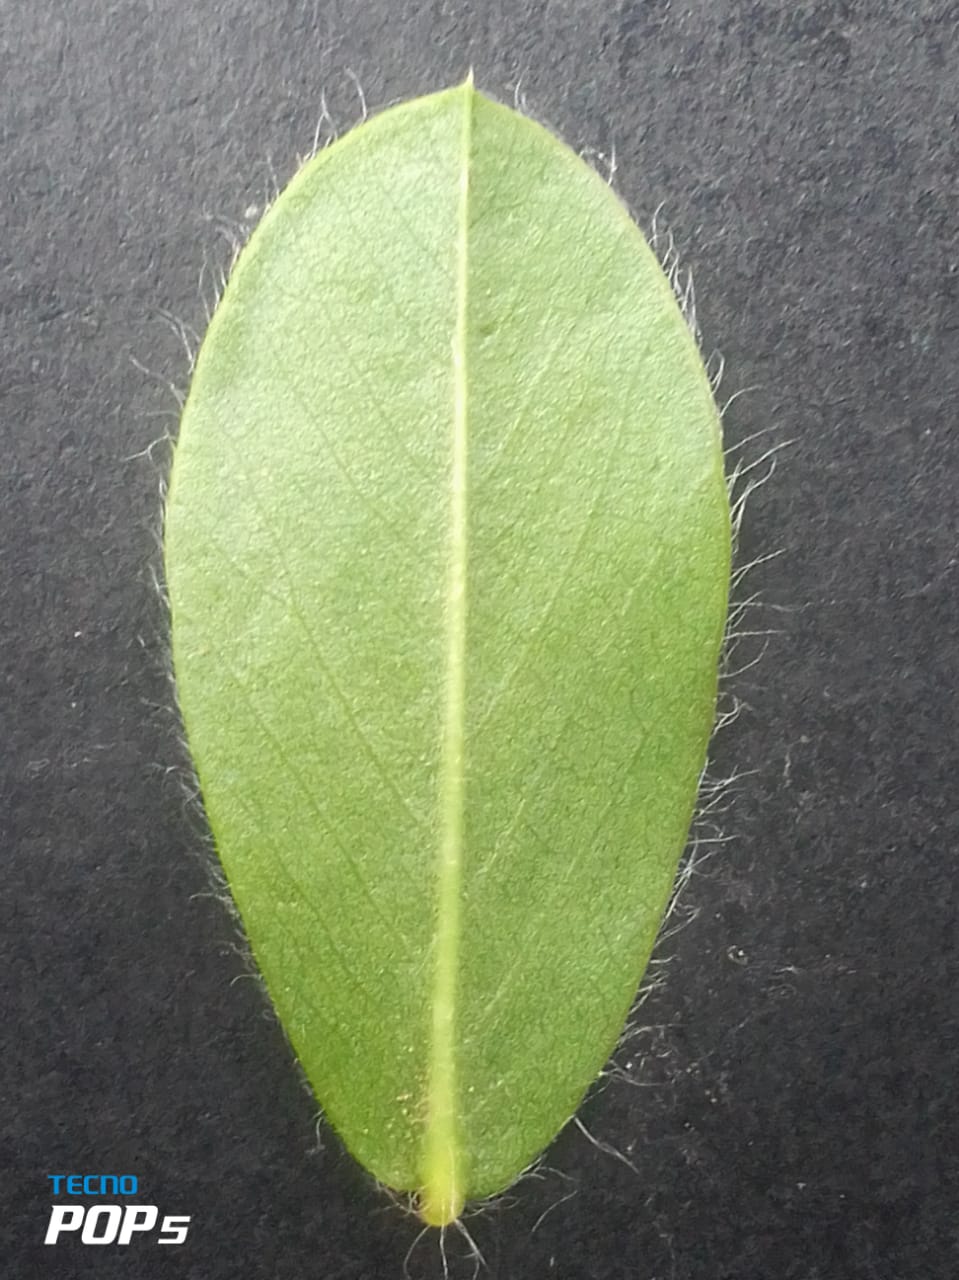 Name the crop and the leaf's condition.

peanut, healthy leaves
